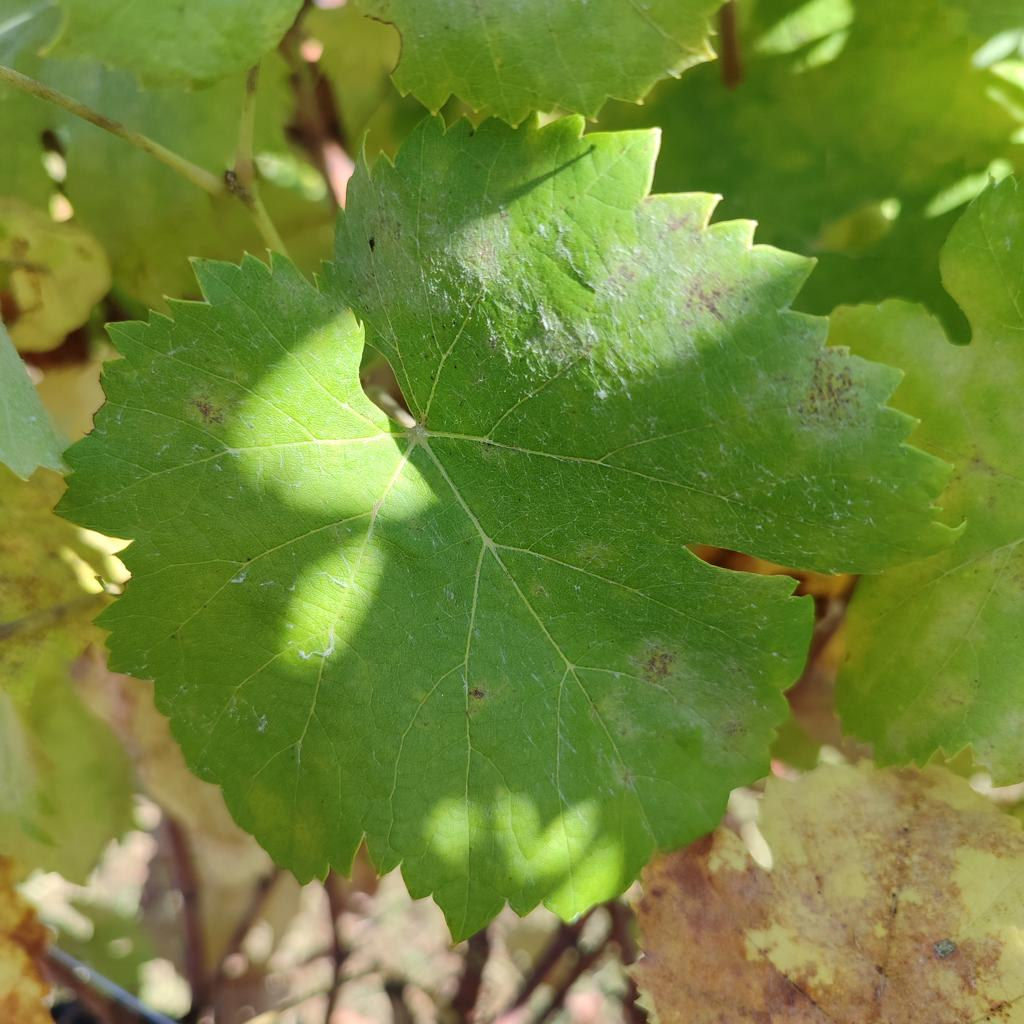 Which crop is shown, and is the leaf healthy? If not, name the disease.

grapevine, powdery mildew
